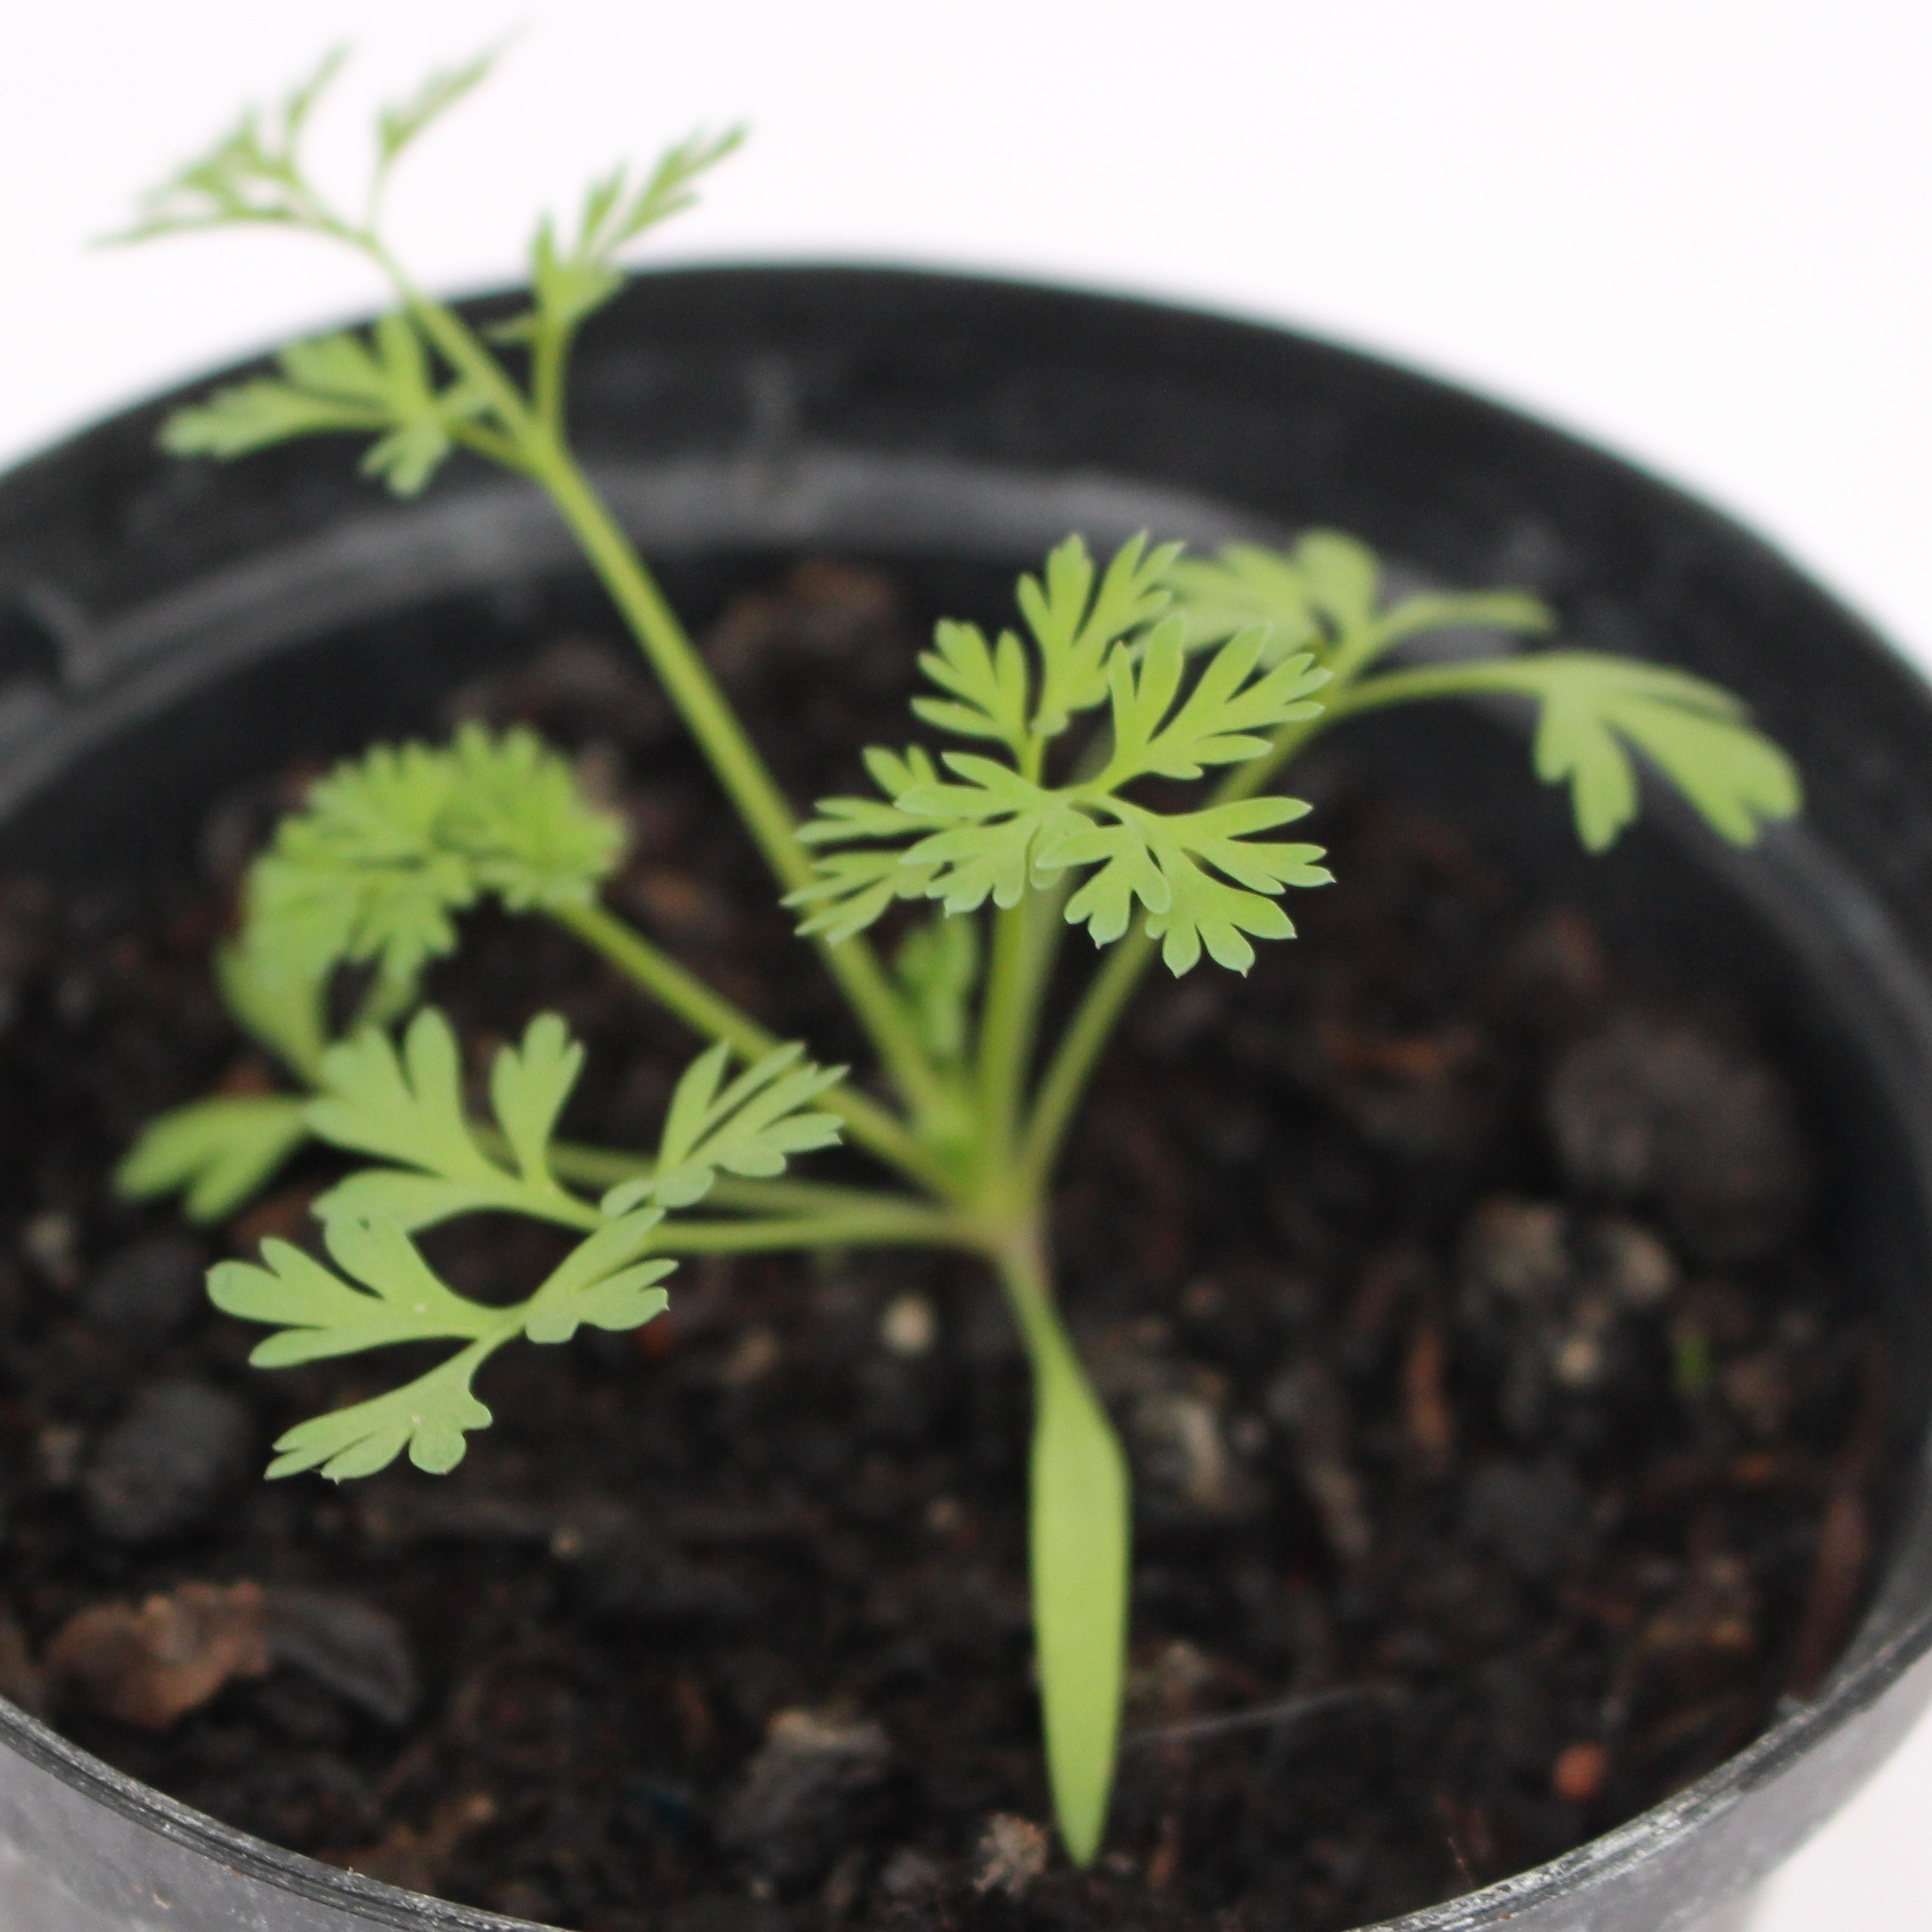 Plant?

Fumaria officinalis
